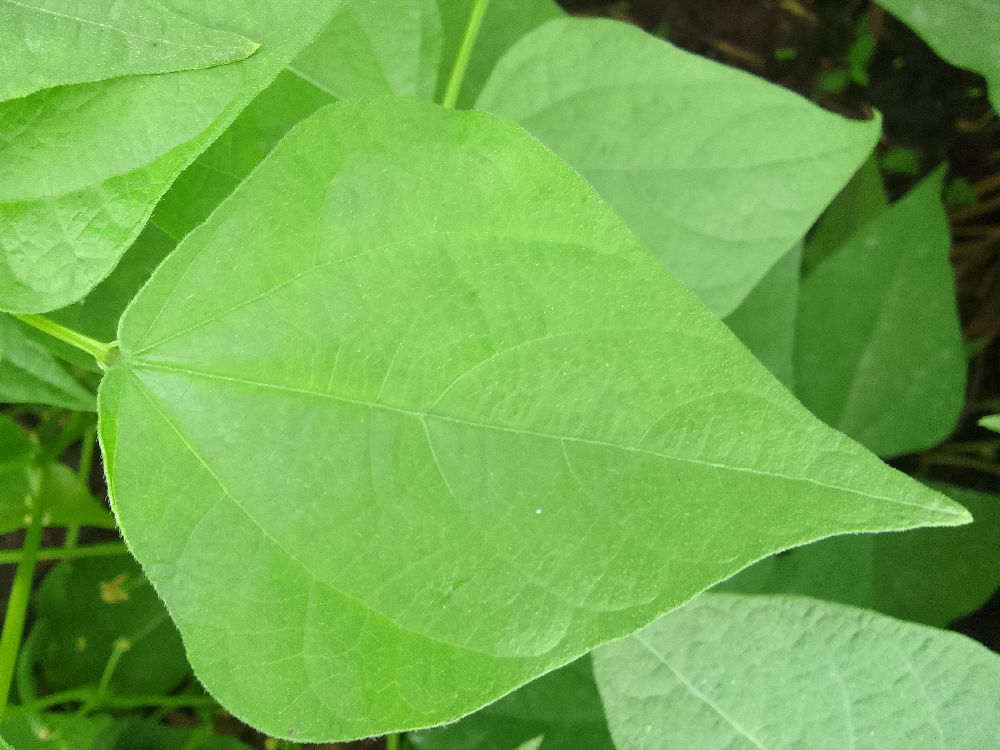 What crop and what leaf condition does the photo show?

common bean, healthy
